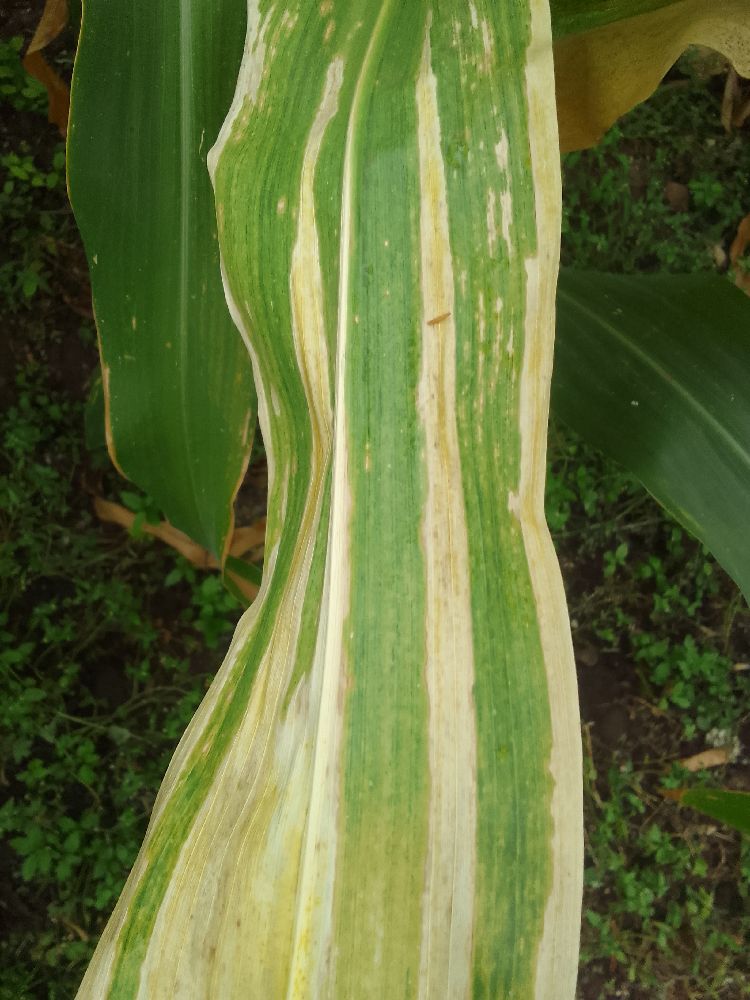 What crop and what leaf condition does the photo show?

maize, maize lethal necrosis
